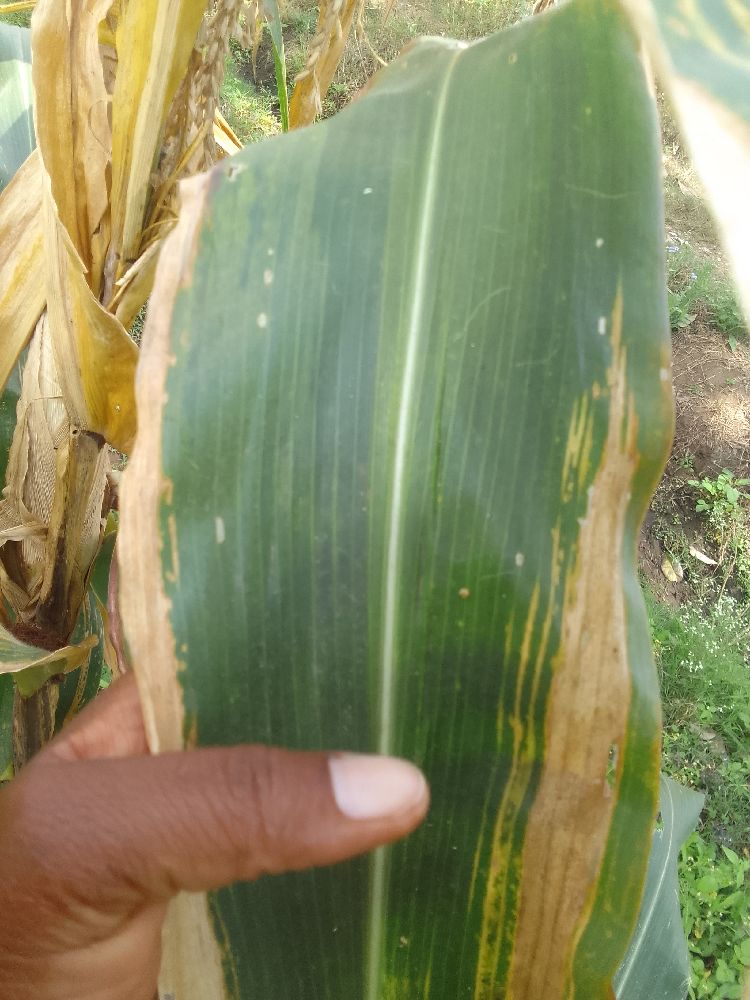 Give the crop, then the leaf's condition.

maize, maize lethal necrosis
